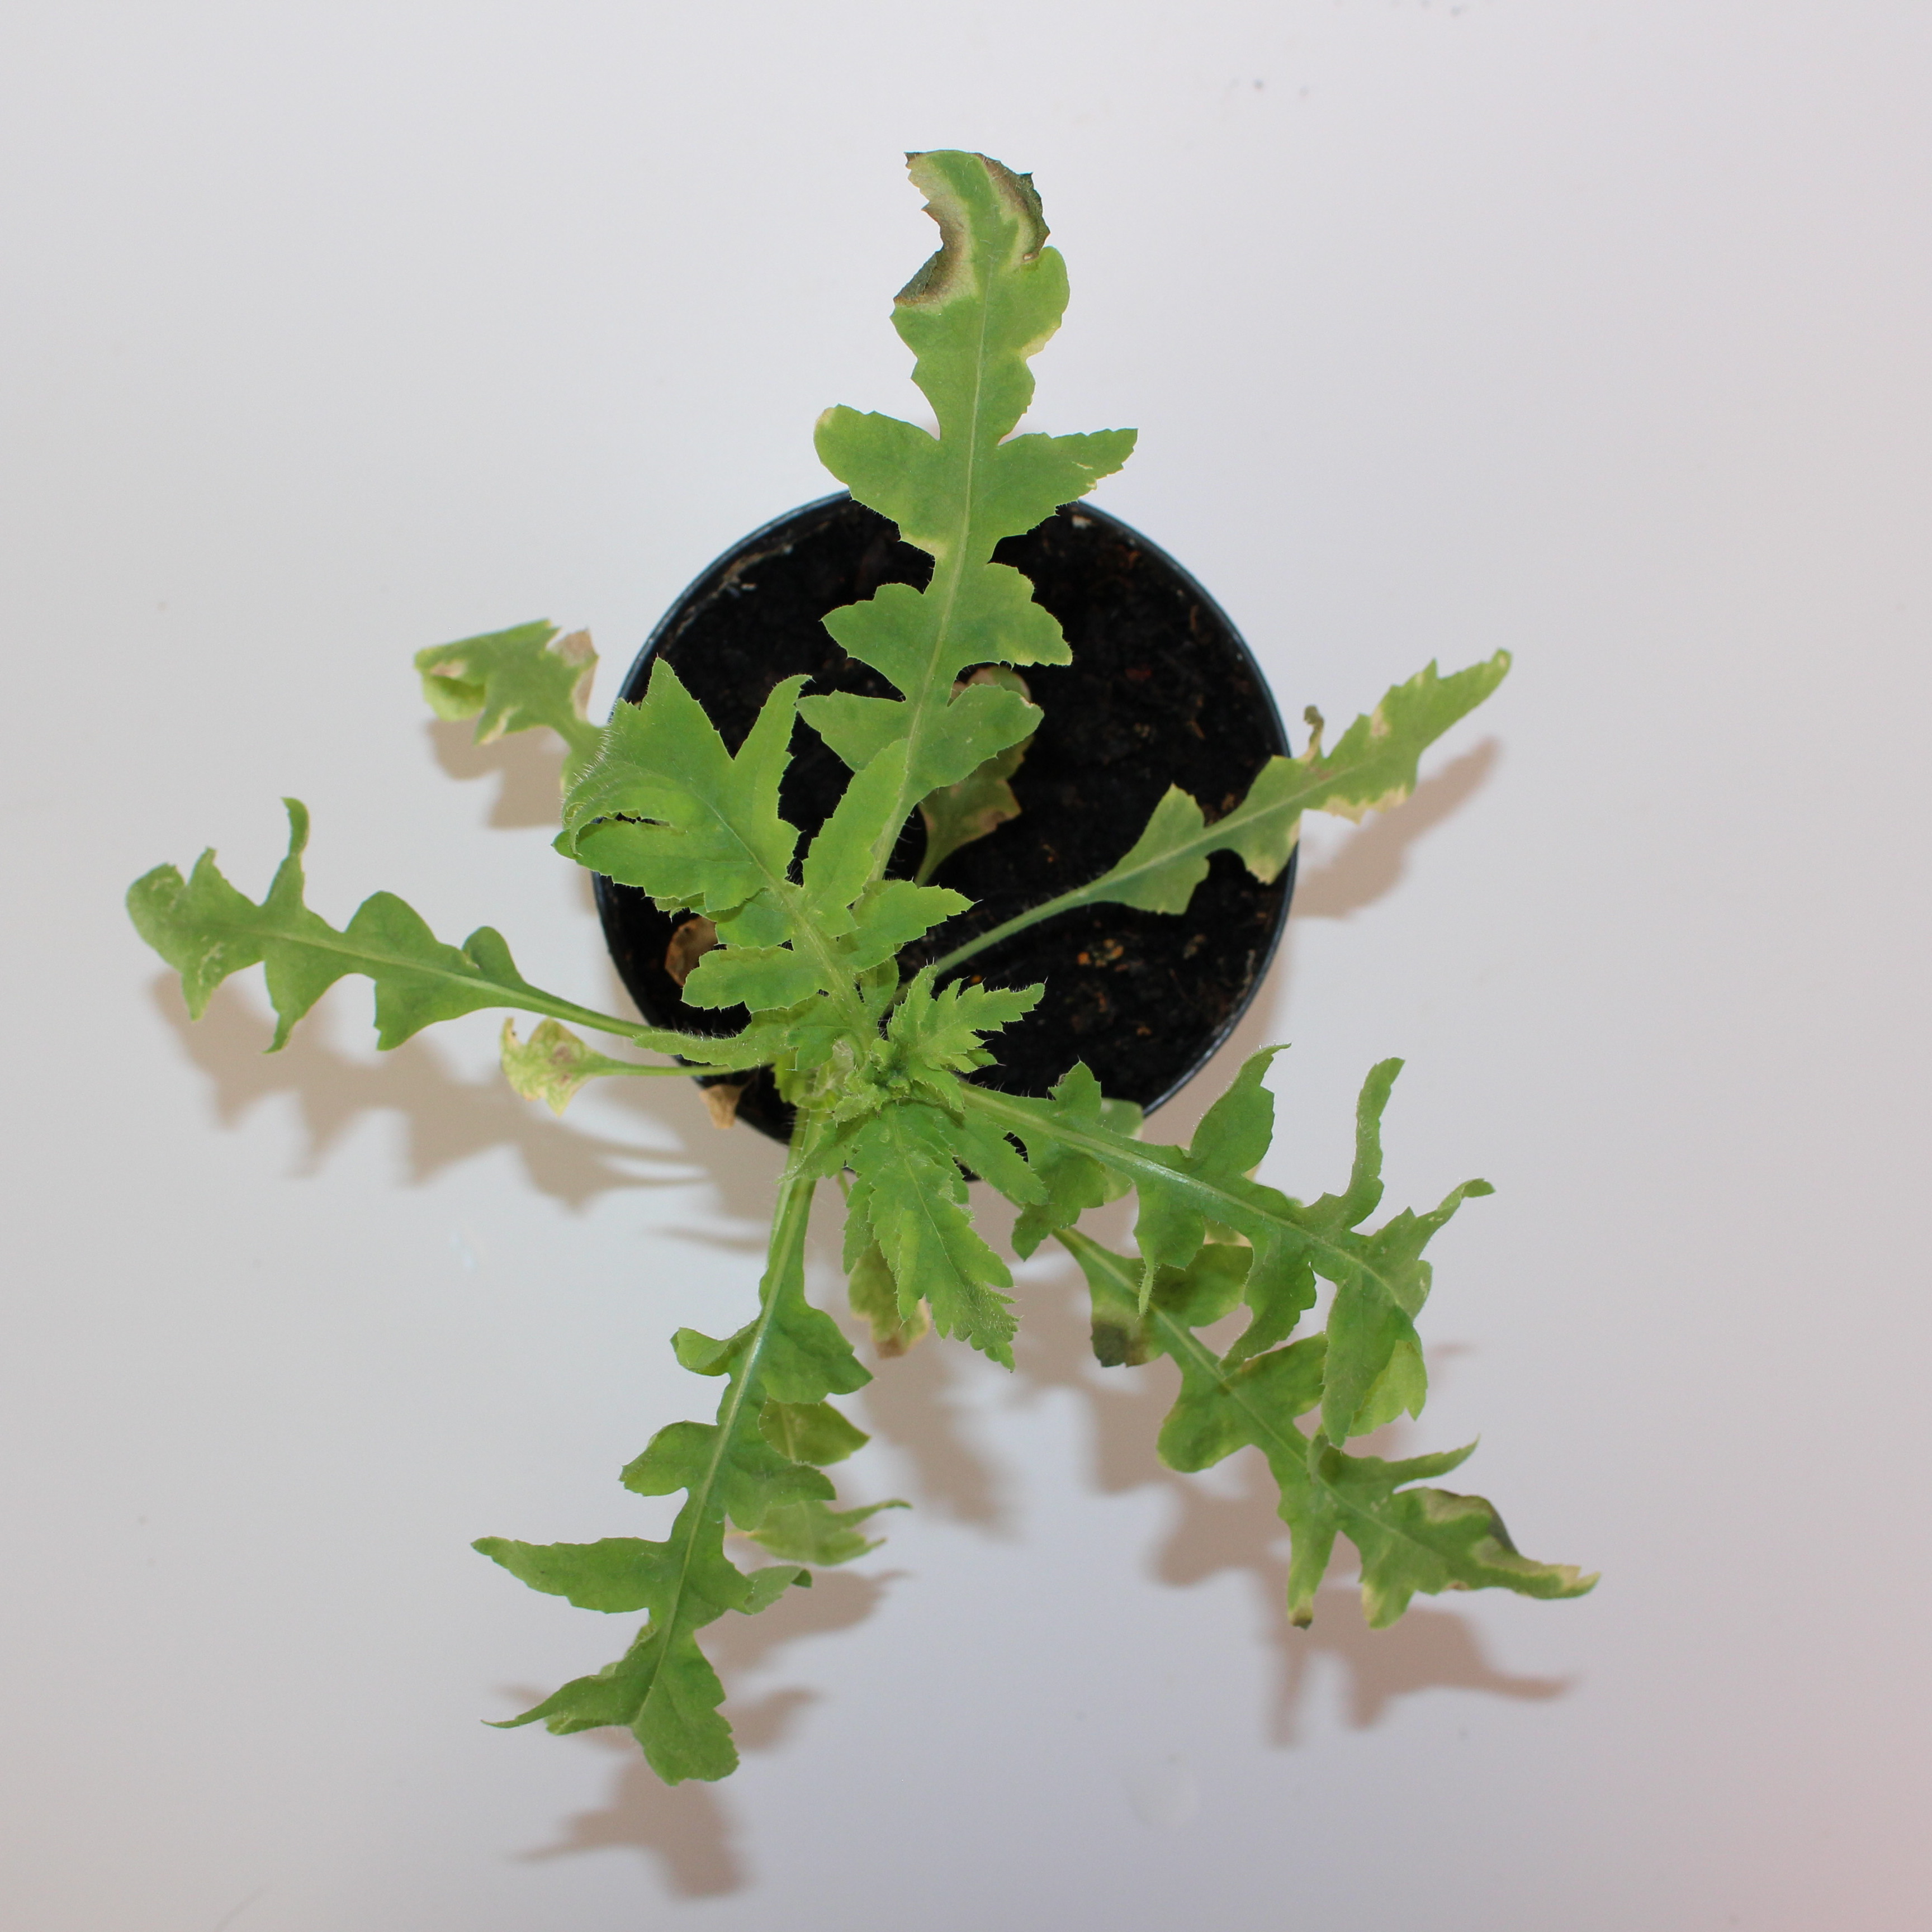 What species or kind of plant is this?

Papaver rhoeas
